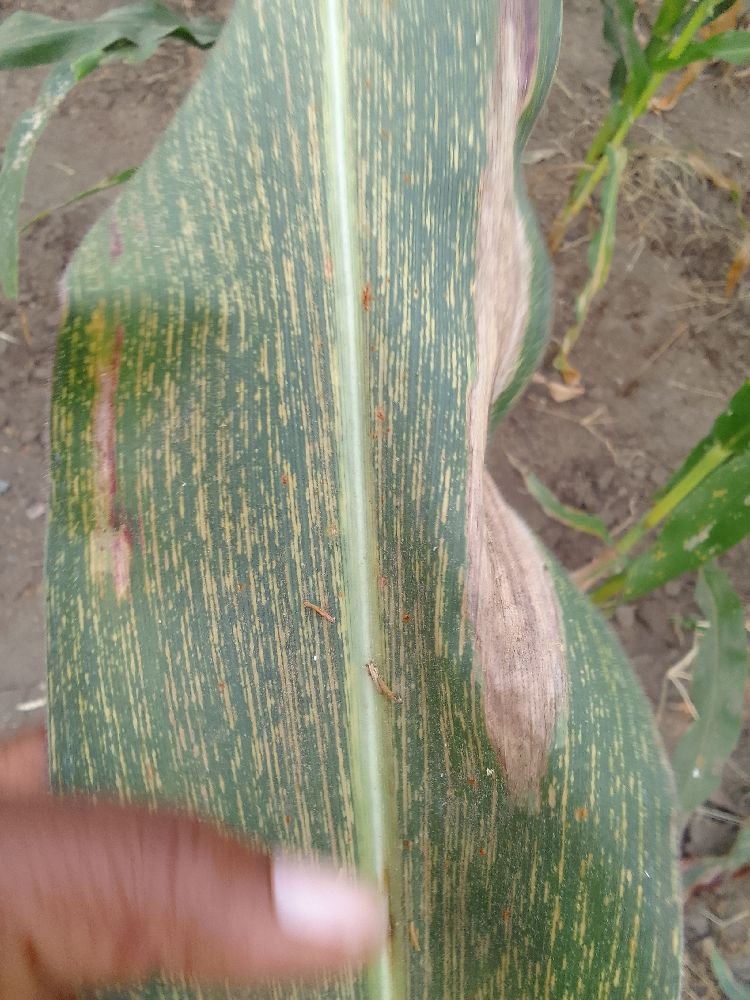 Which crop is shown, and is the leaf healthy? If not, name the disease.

maize, maize streak virus
